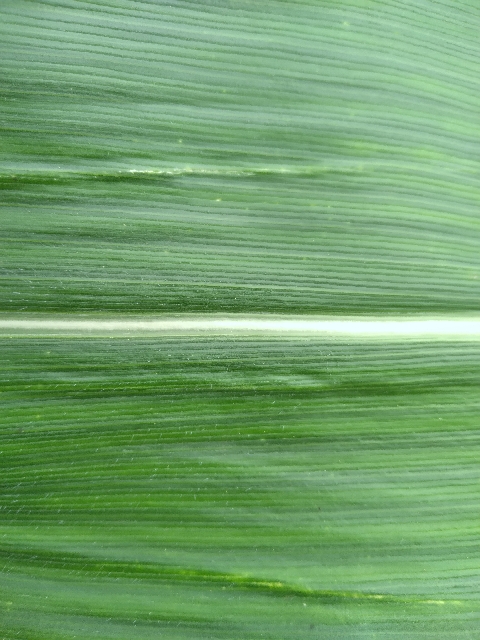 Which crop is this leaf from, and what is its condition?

maize, healthy
